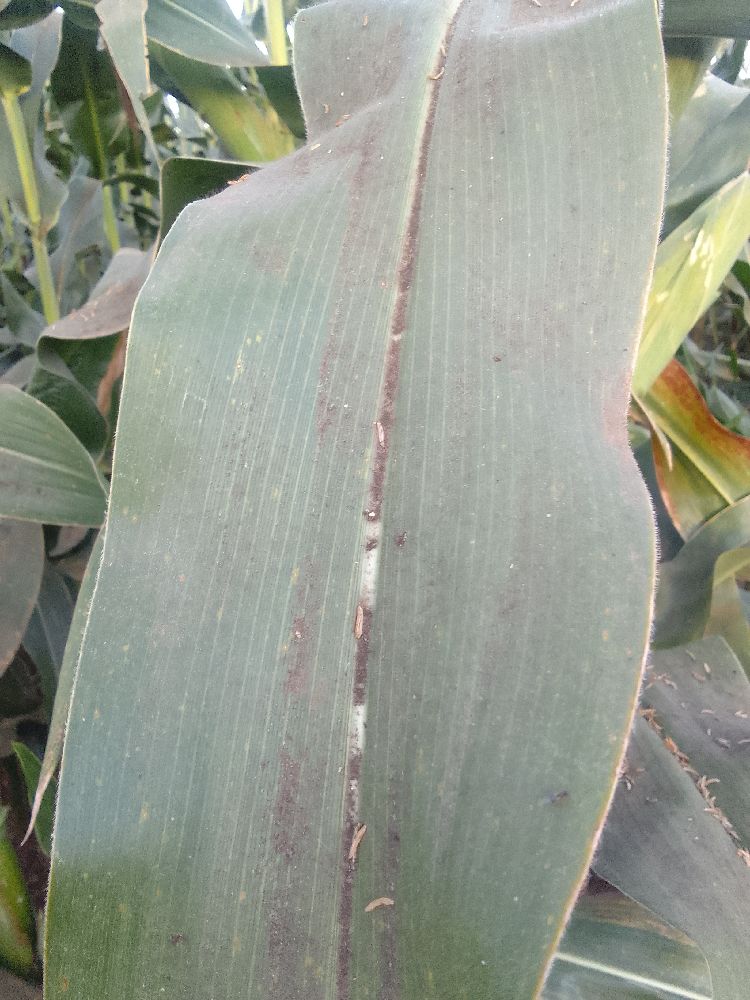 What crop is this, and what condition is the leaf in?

maize, healthy
